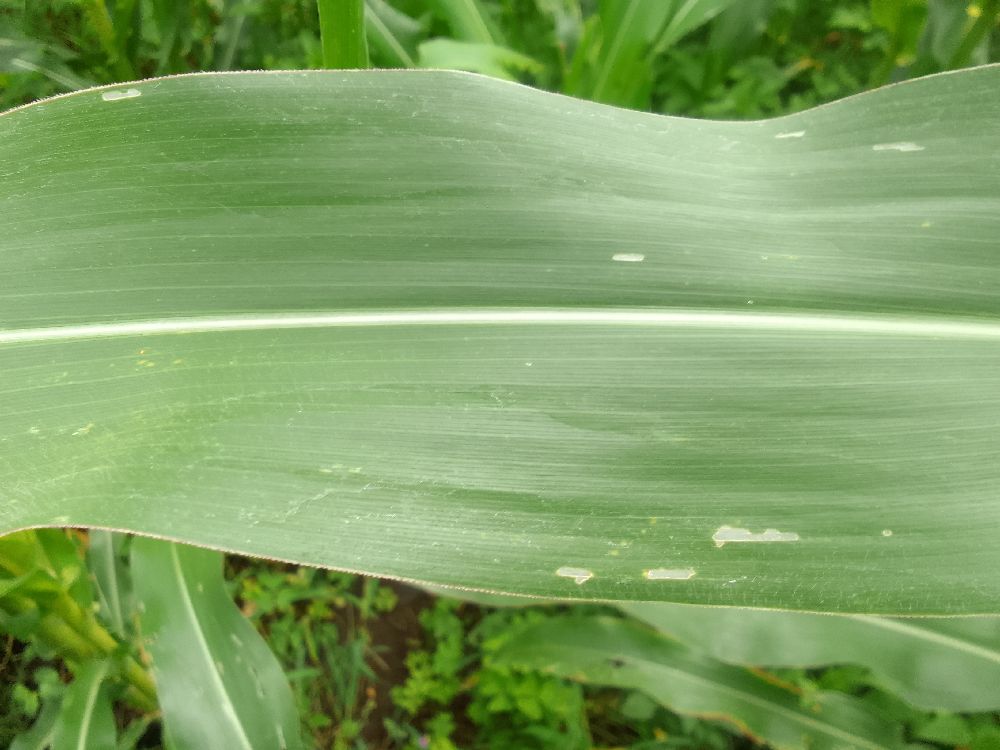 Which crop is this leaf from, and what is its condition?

maize, healthy
